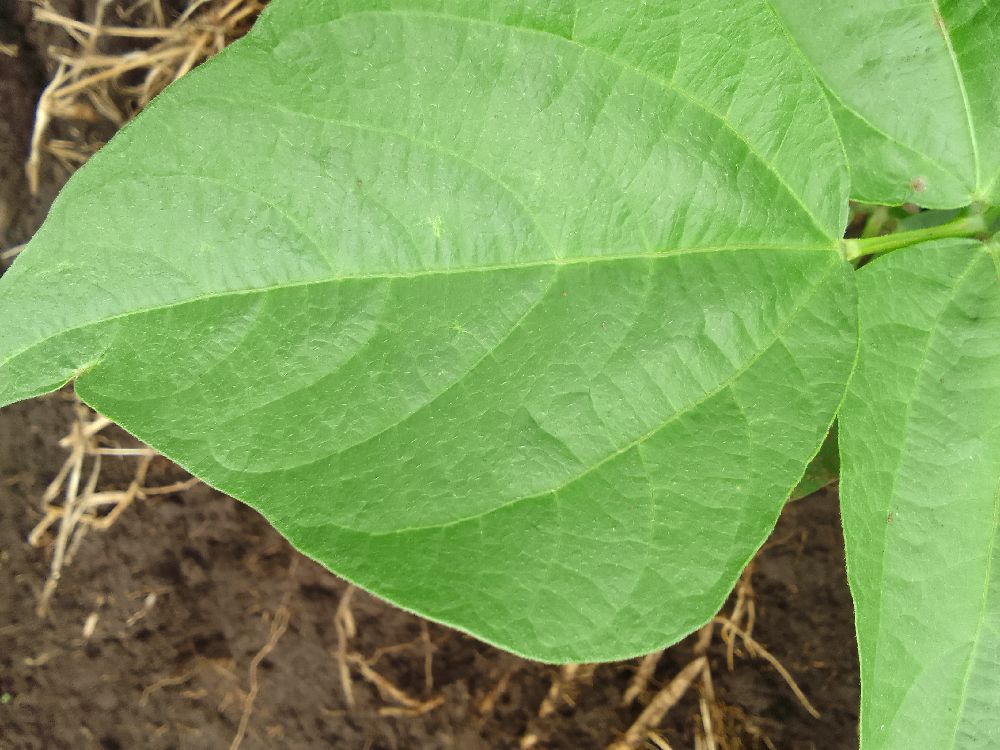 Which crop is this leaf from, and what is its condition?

common bean, healthy
